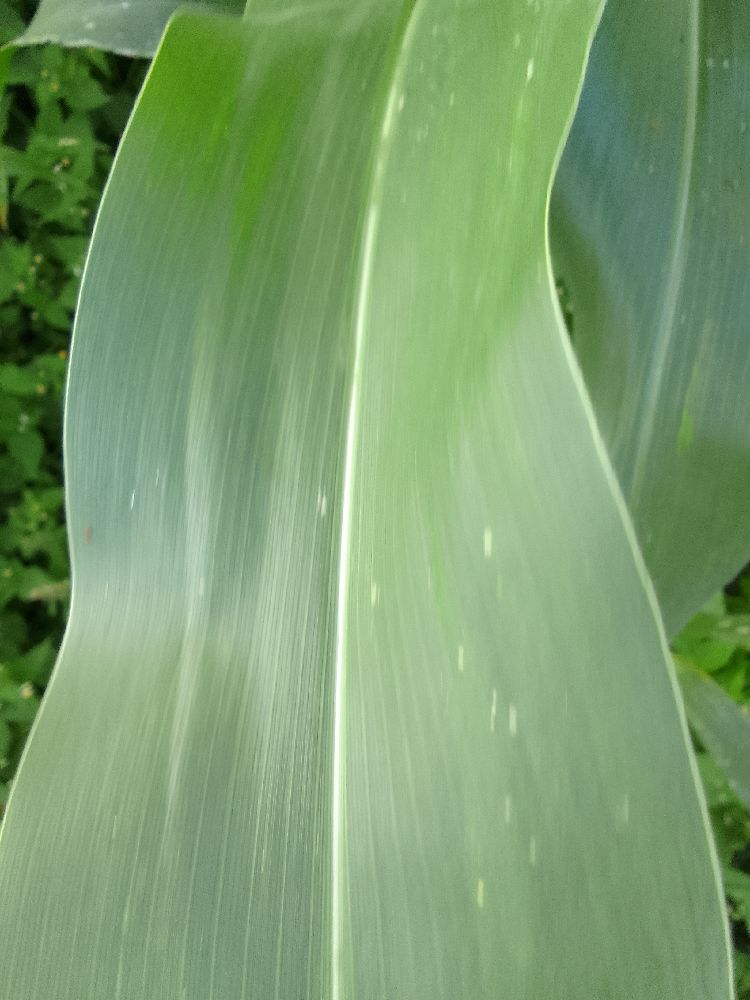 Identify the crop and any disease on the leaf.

maize, healthy
